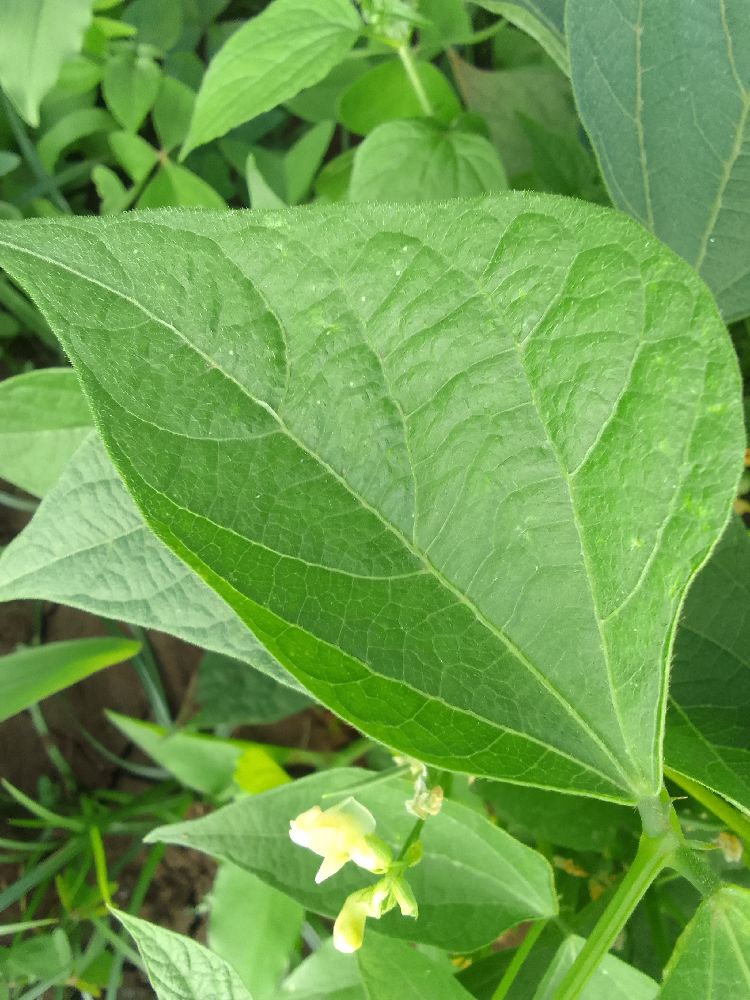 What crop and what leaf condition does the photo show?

common bean, healthy
